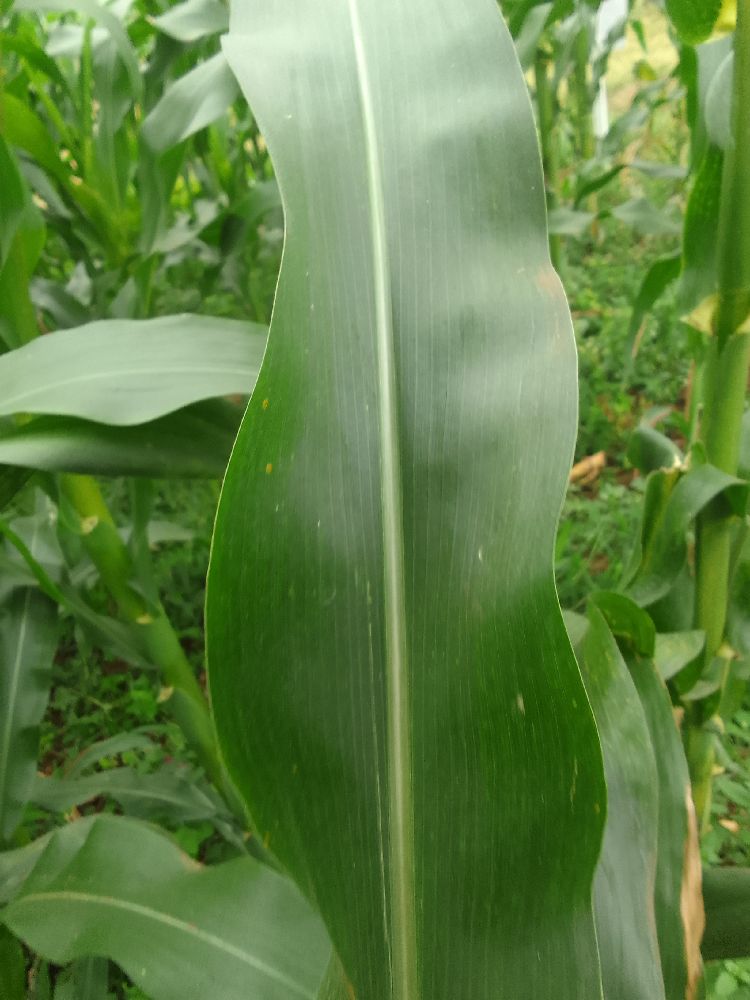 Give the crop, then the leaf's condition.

maize, healthy
